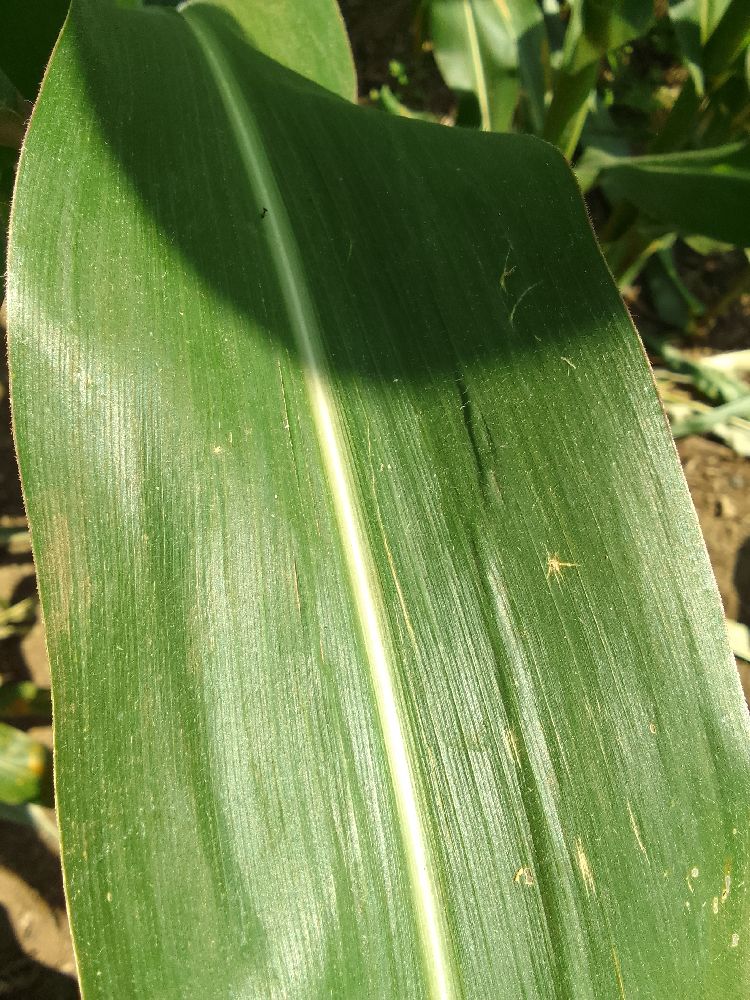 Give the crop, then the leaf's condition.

maize, healthy
